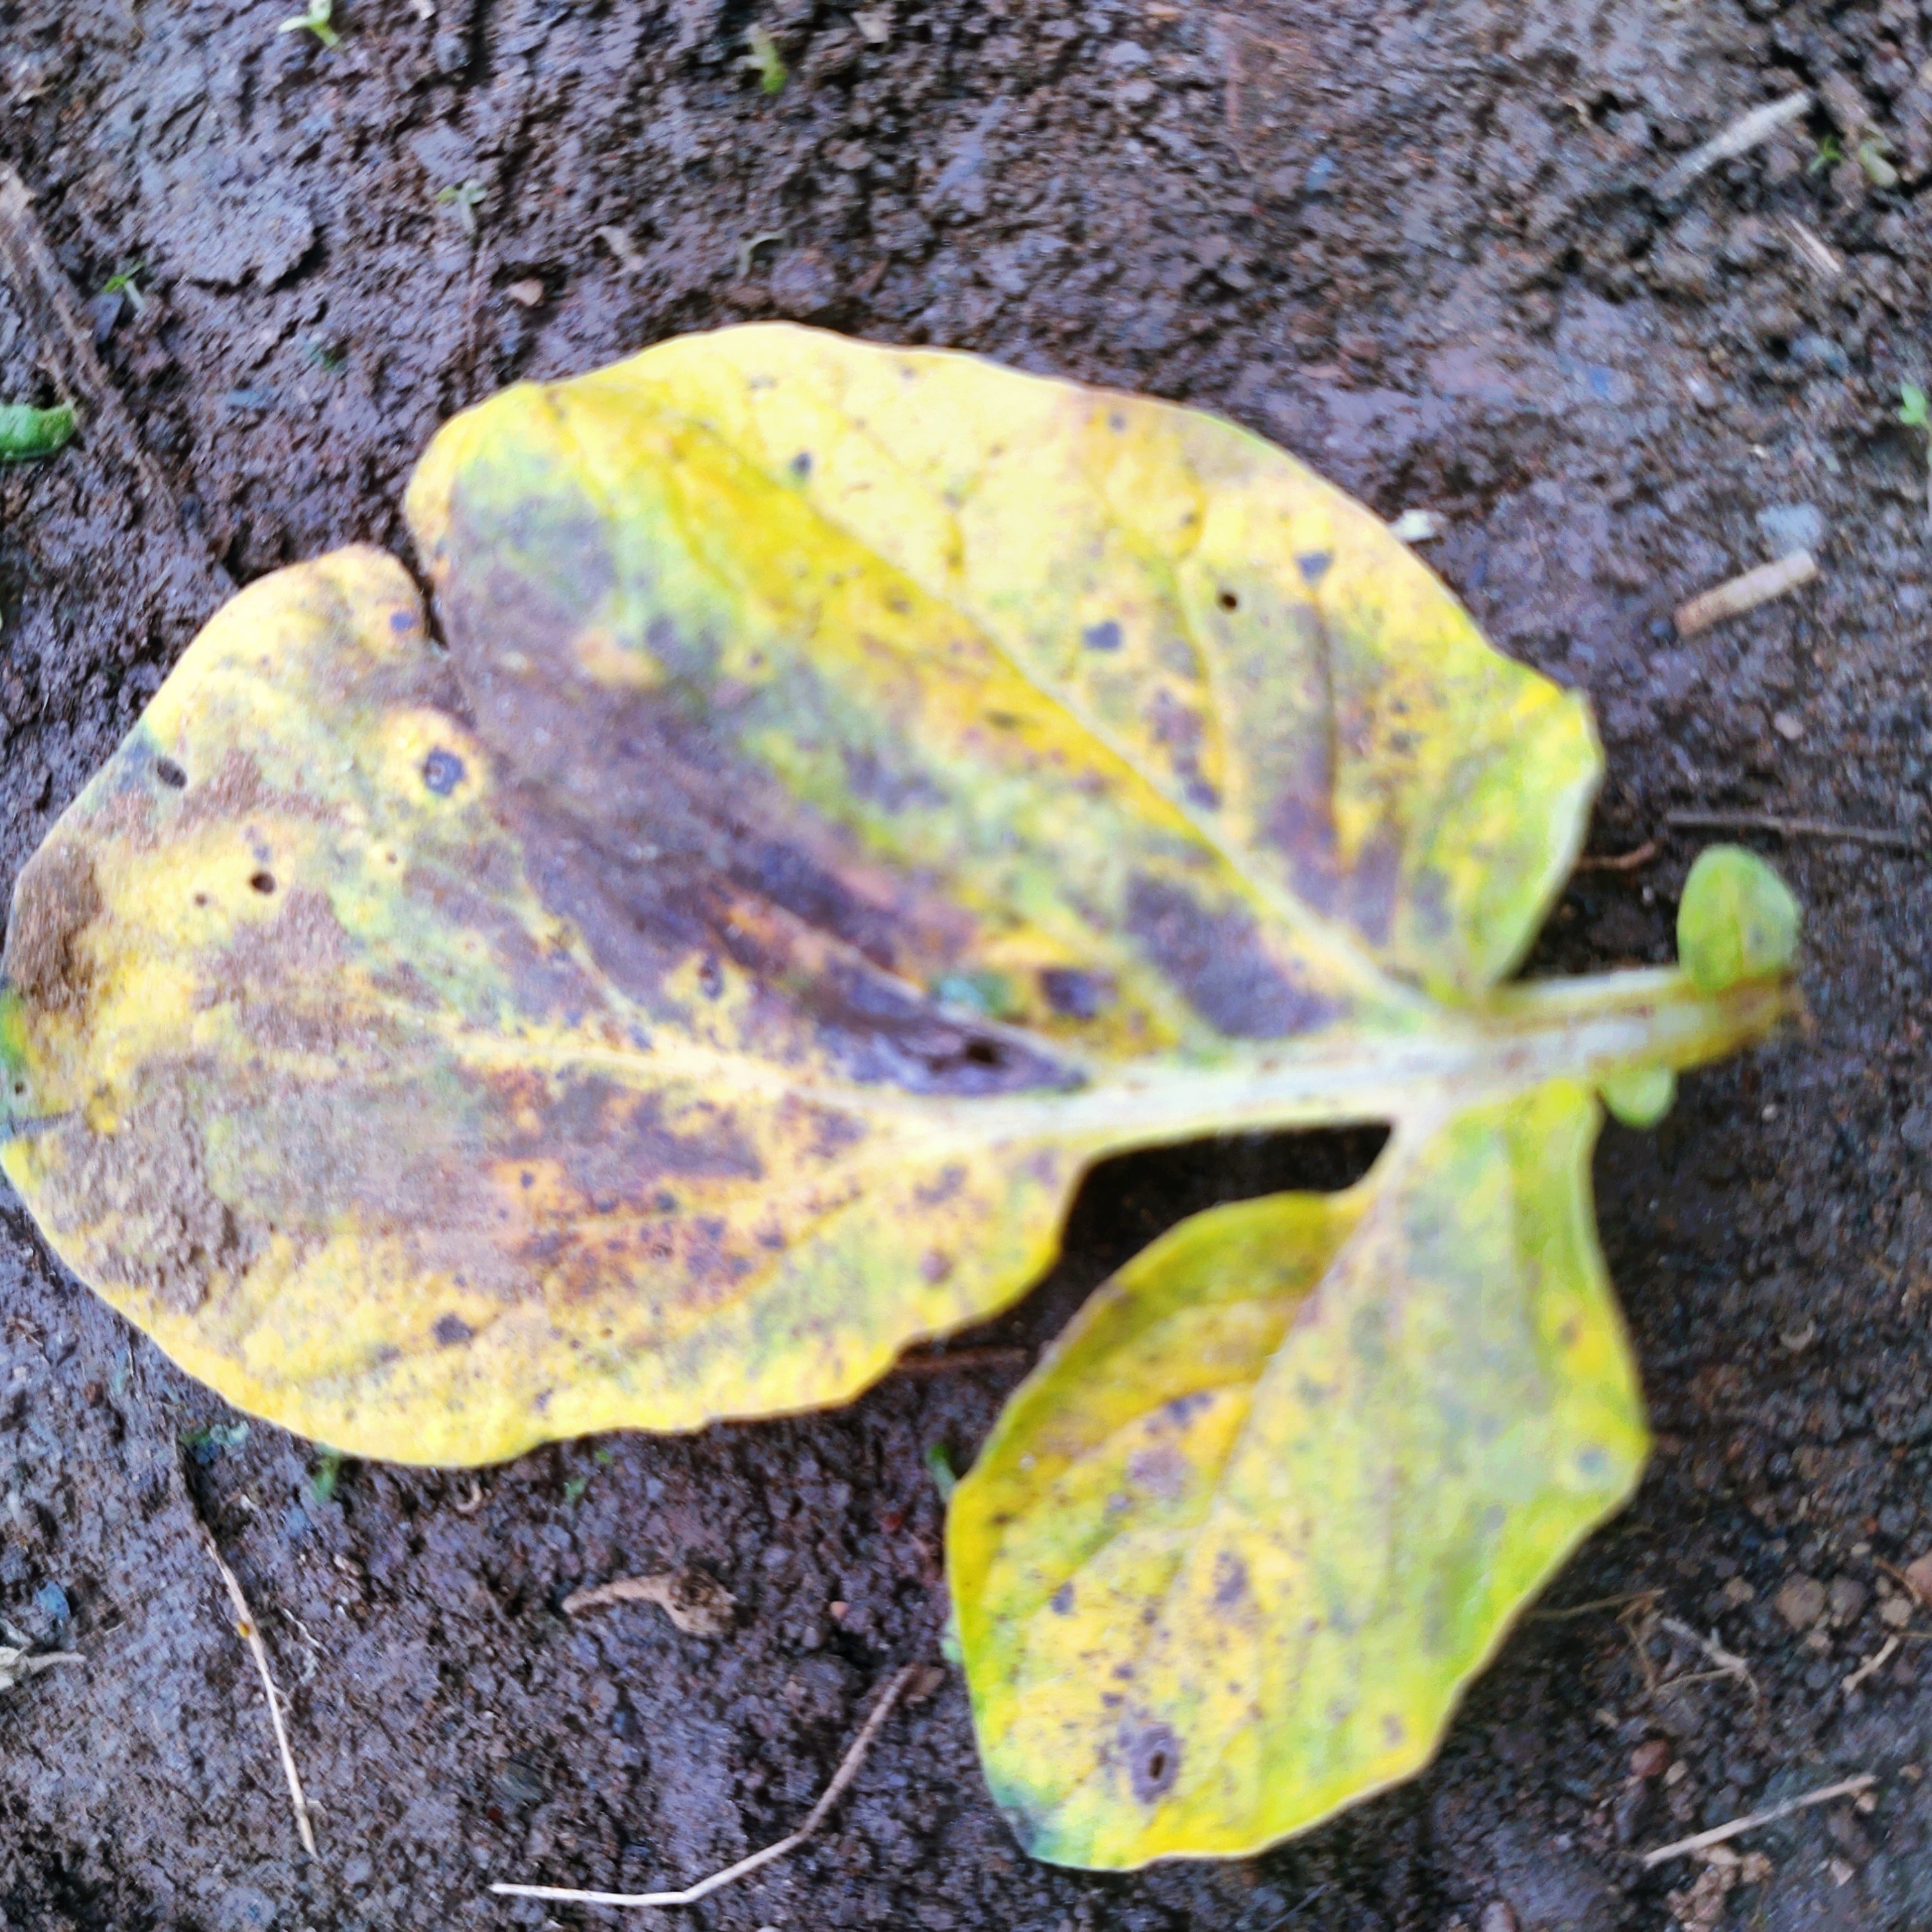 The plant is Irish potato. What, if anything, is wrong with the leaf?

late blight
